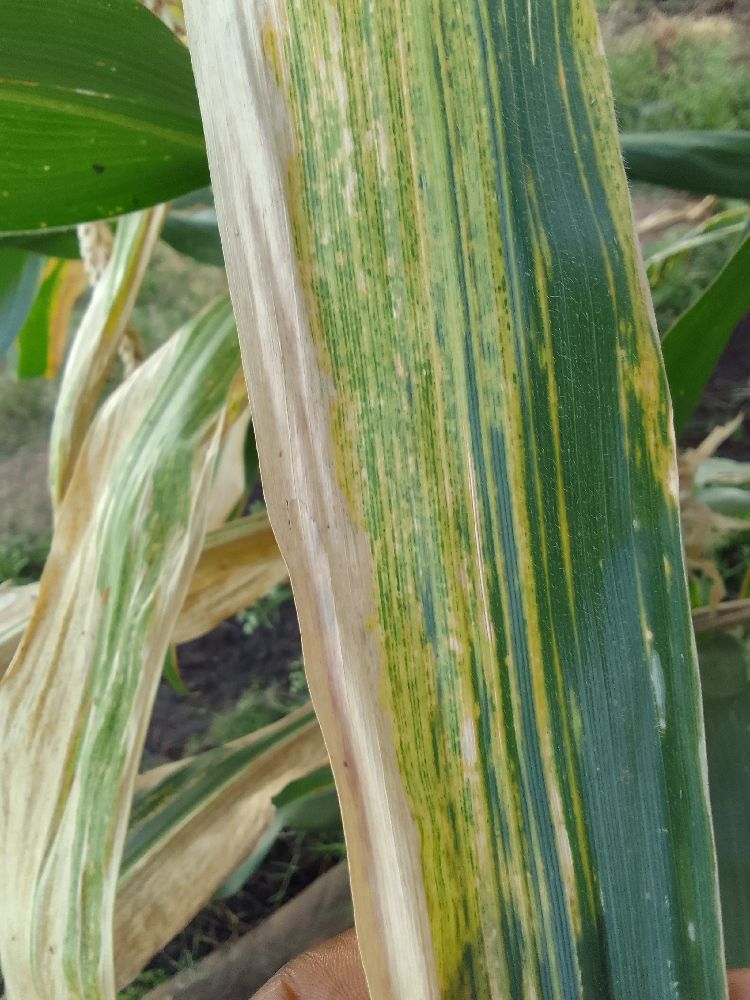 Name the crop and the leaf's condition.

maize, maize lethal necrosis
